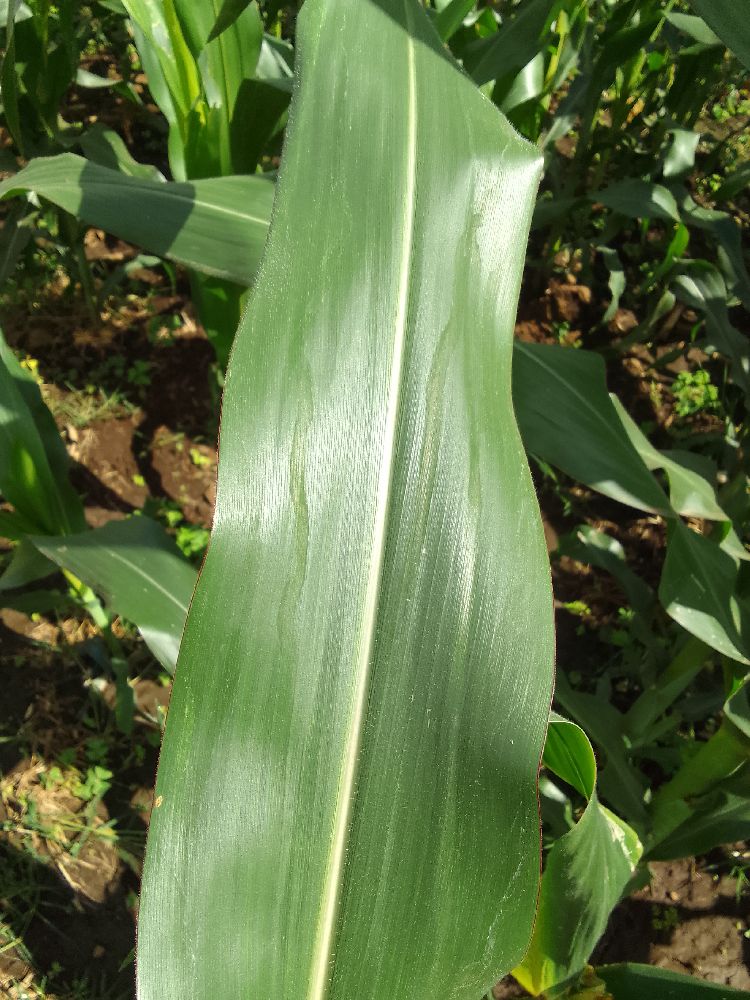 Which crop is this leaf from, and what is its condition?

maize, healthy
